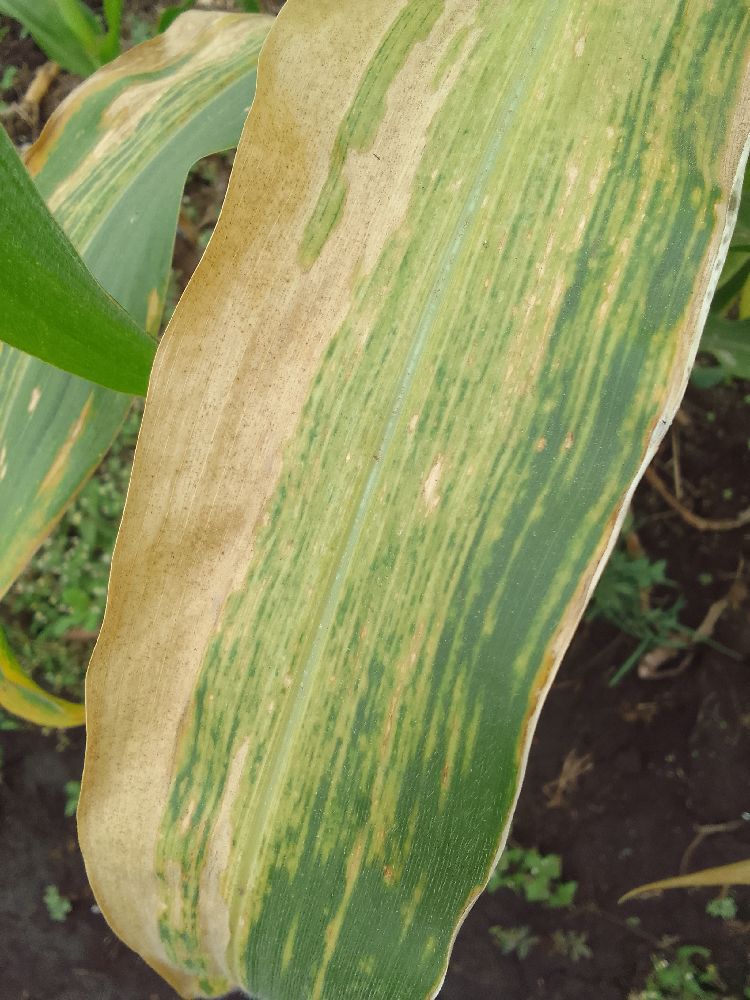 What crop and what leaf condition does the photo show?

maize, maize lethal necrosis
